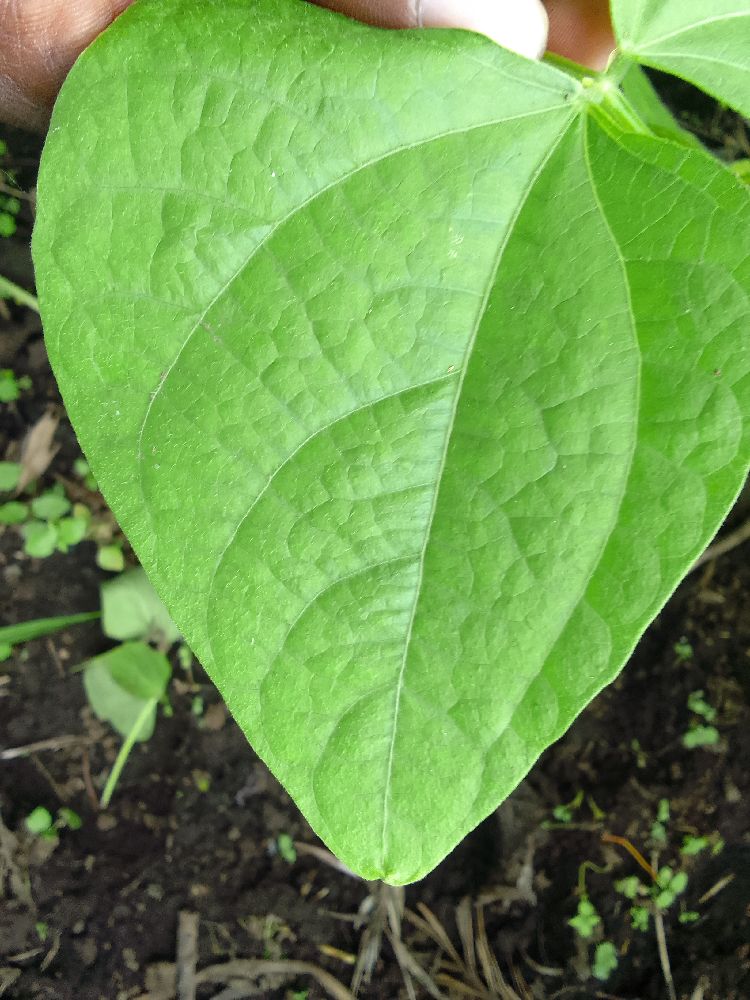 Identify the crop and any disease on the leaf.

common bean, healthy
